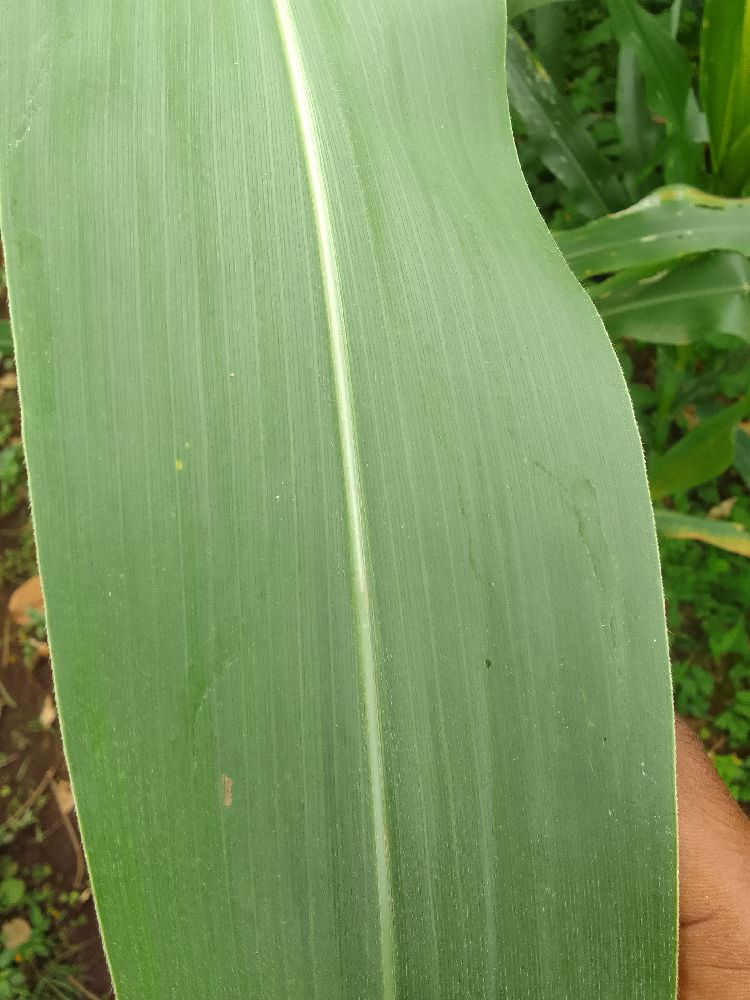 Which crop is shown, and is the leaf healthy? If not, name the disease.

maize, healthy
